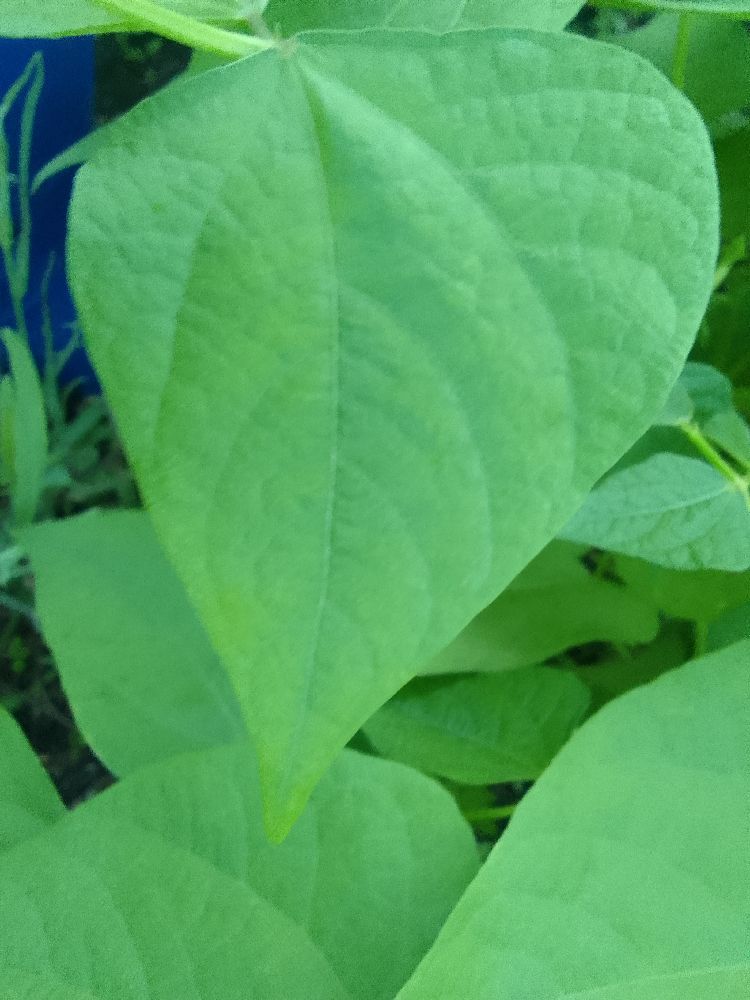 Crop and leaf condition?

common bean, healthy
